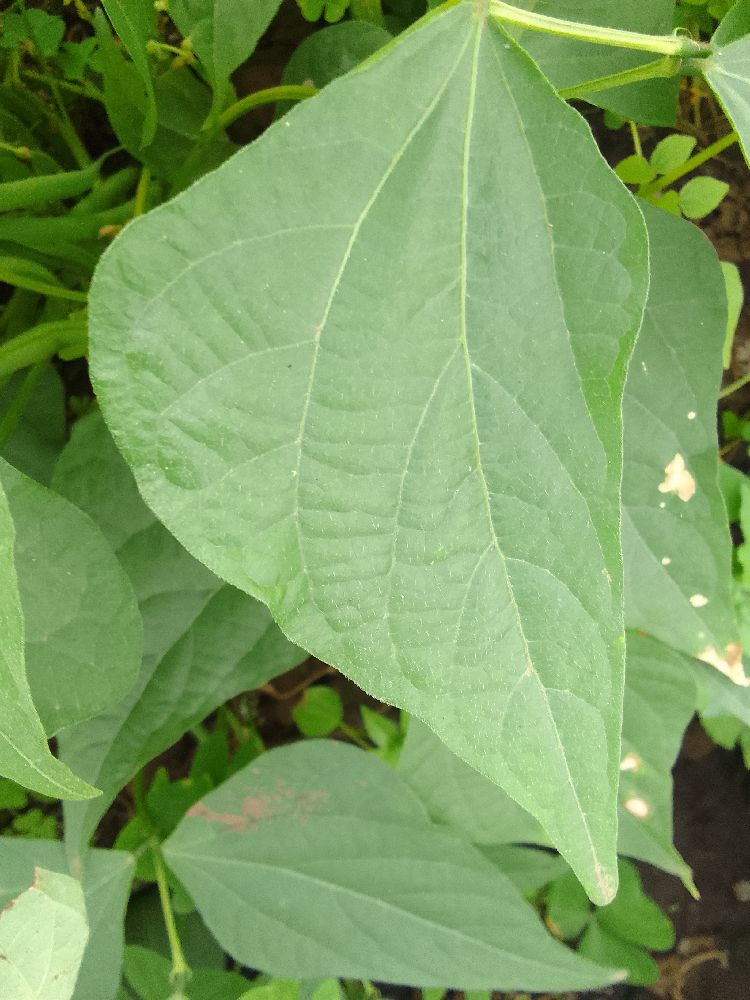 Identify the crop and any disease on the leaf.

common bean, healthy
